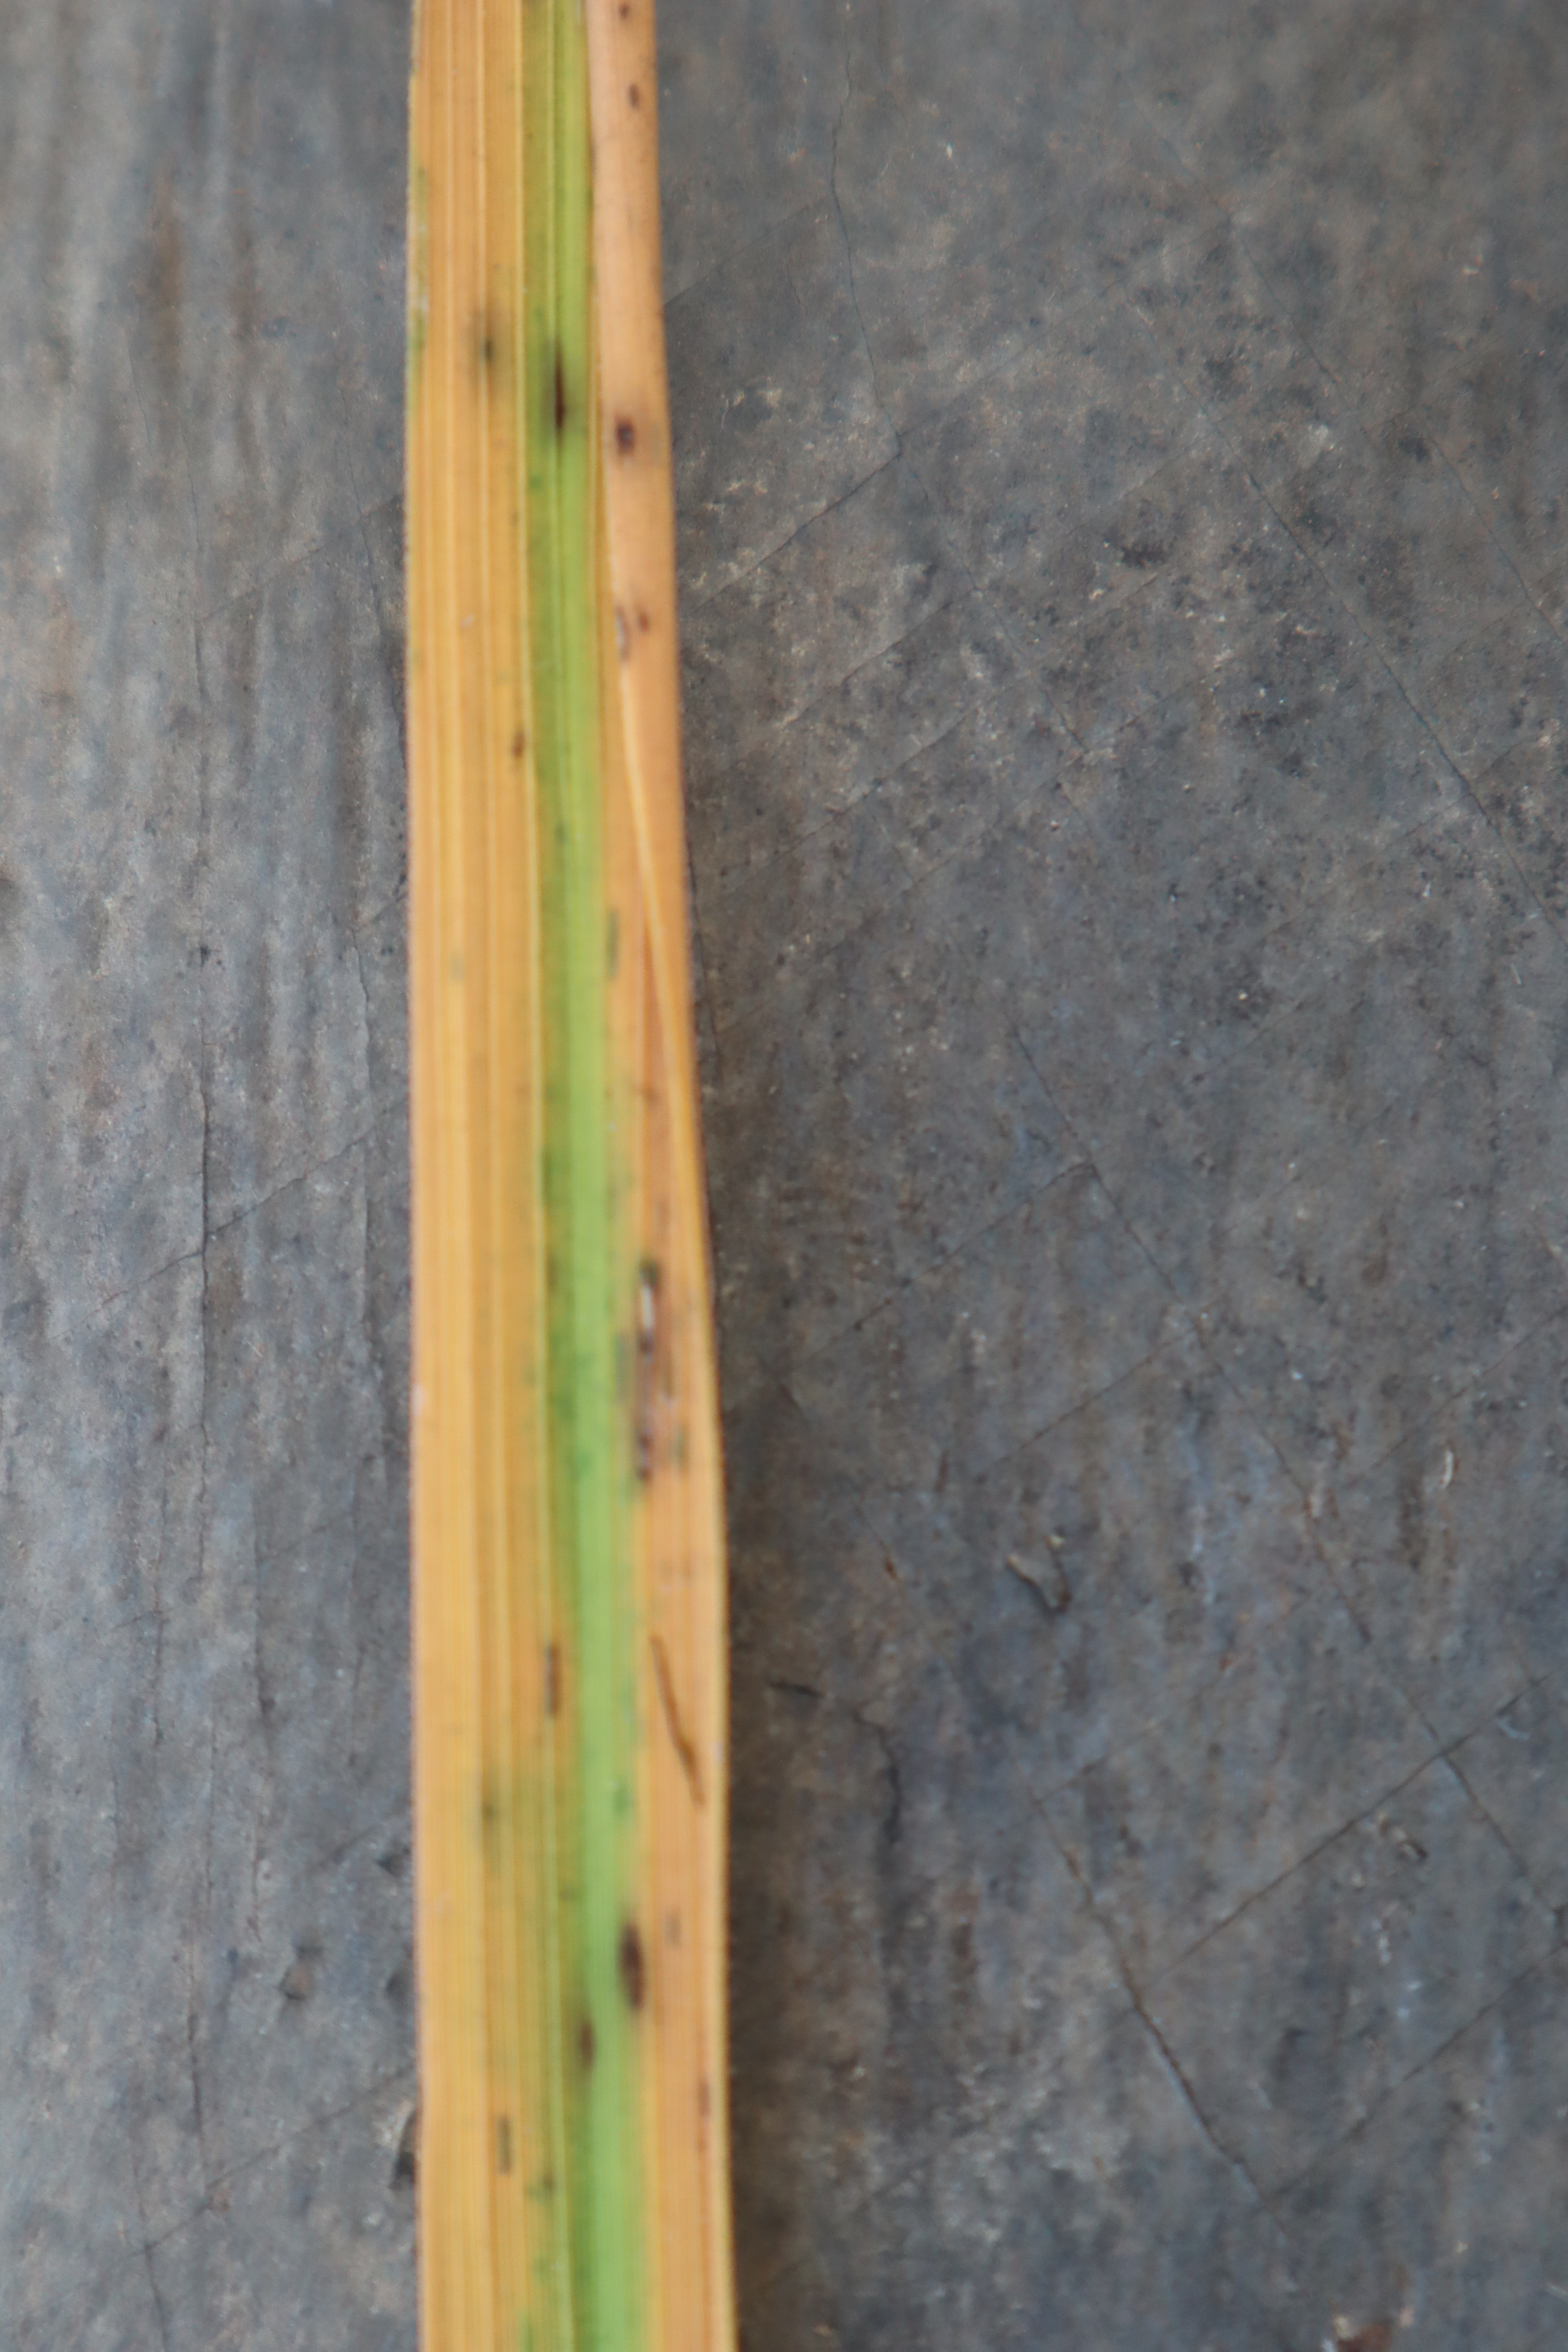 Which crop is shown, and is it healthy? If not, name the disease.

rice, tungro virus disease
